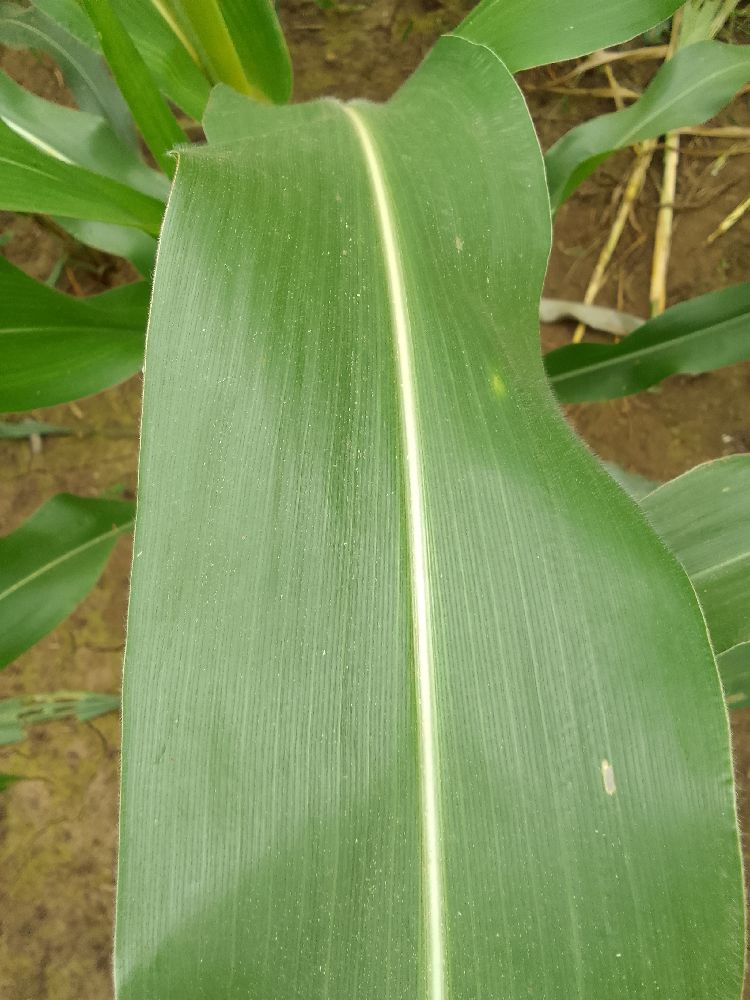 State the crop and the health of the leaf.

maize, healthy
